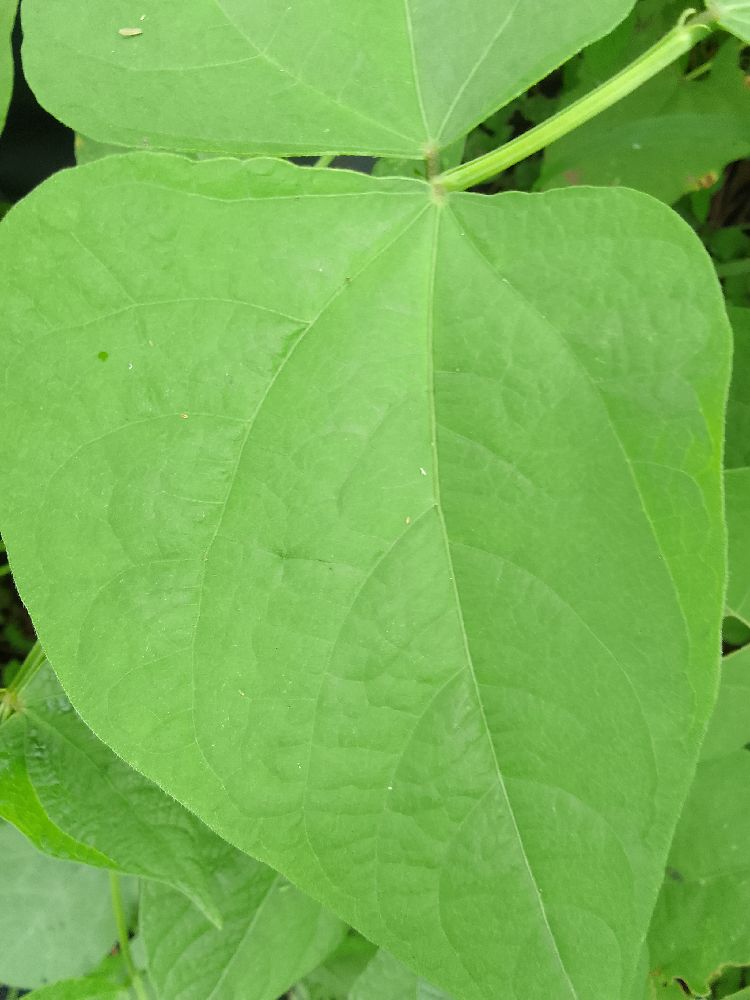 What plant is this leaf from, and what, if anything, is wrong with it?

common bean, healthy
